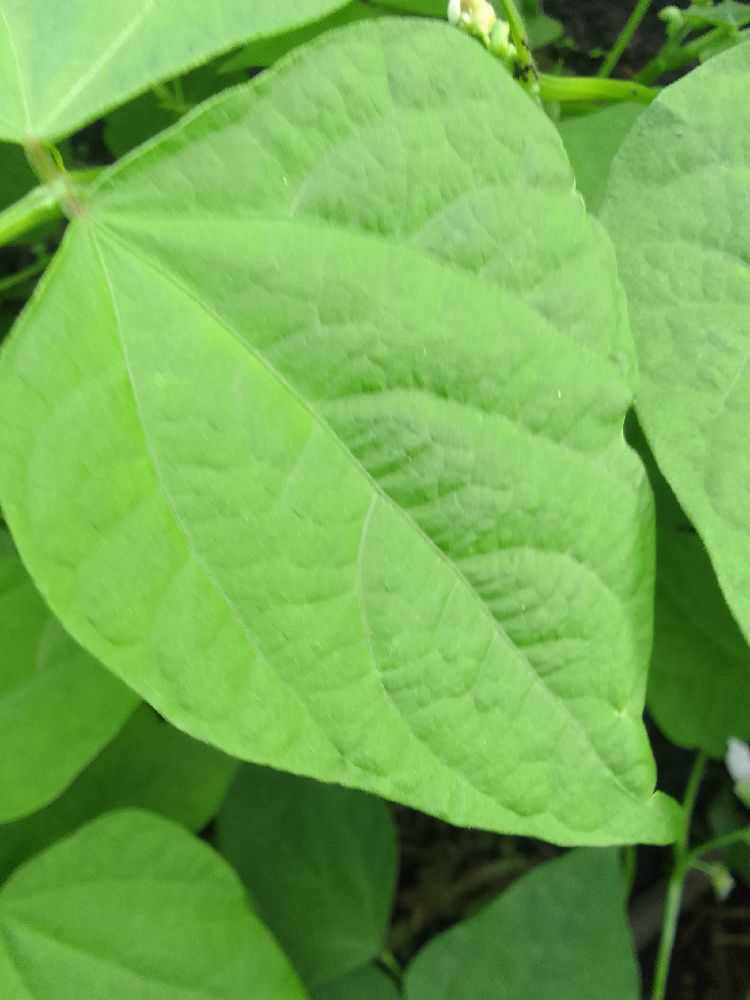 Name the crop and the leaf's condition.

common bean, healthy
